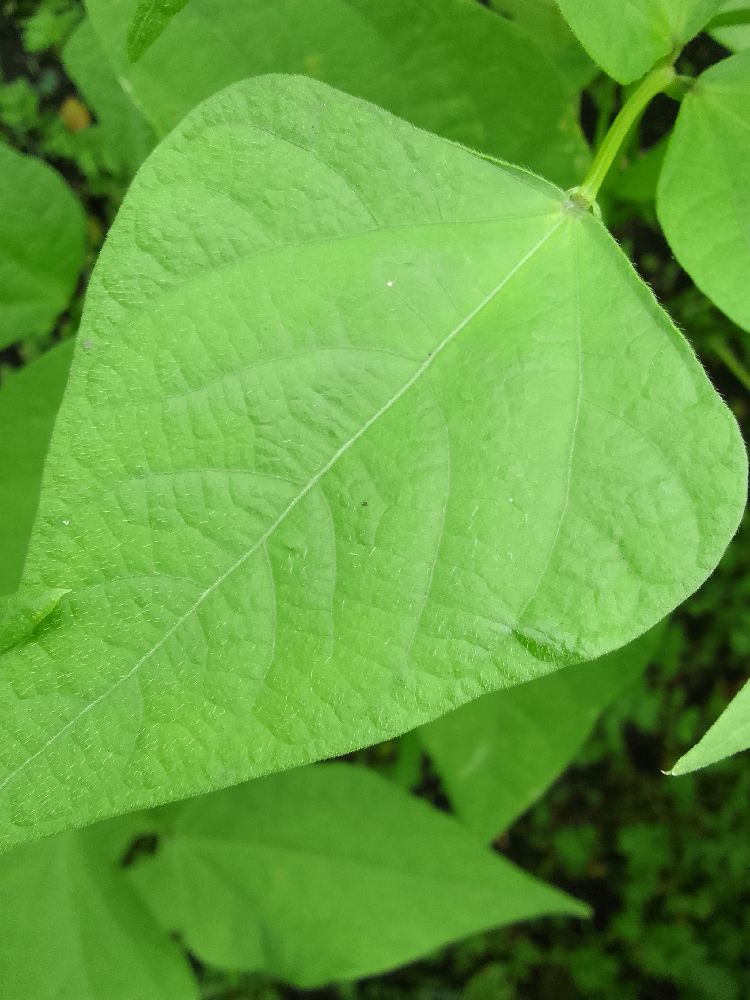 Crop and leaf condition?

common bean, healthy
